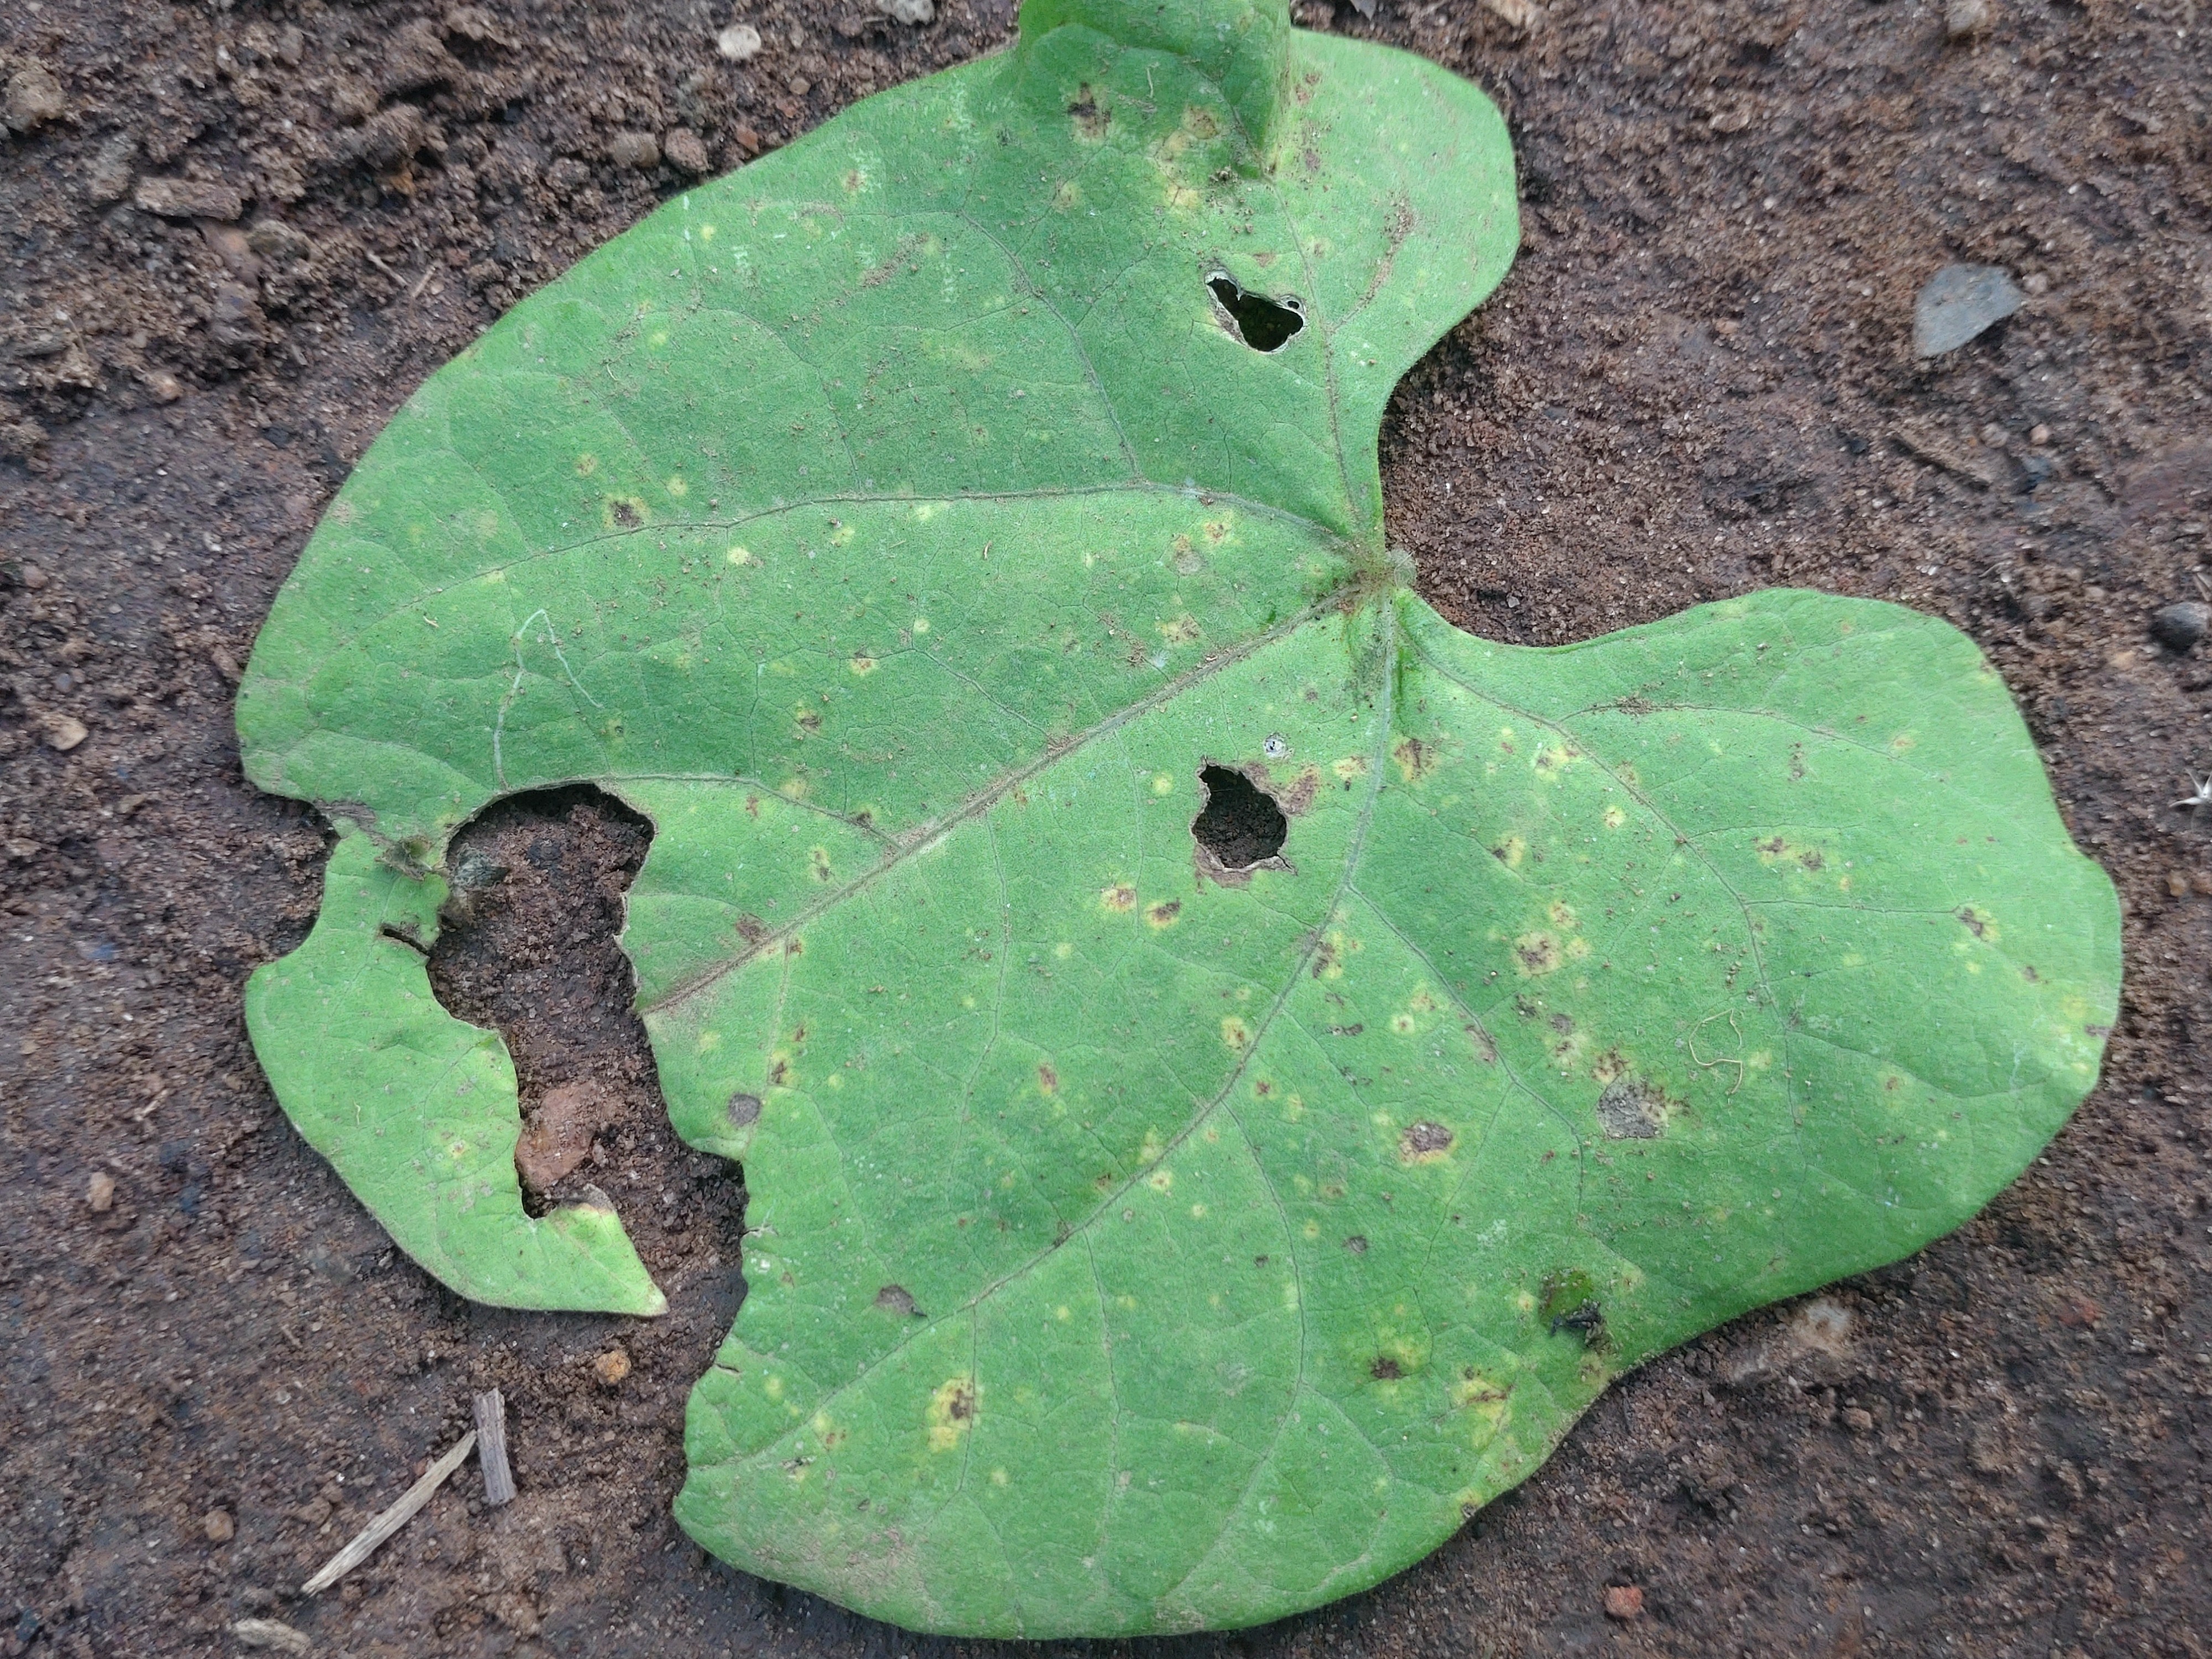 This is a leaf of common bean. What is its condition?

anthracnose
